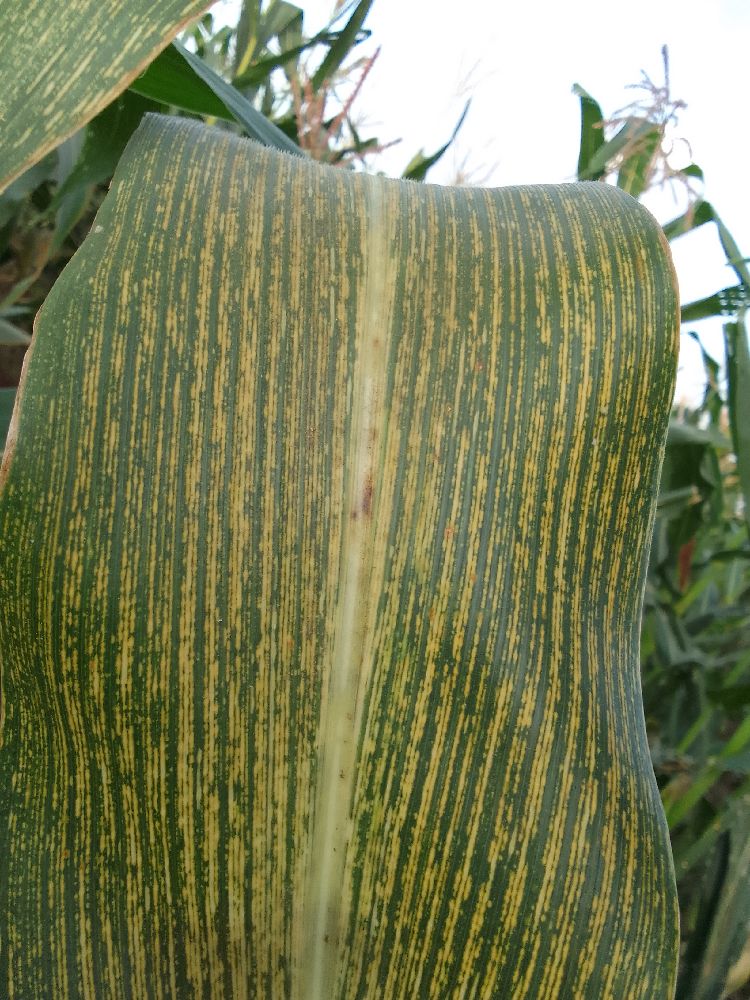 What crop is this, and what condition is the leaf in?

maize, maize streak virus
